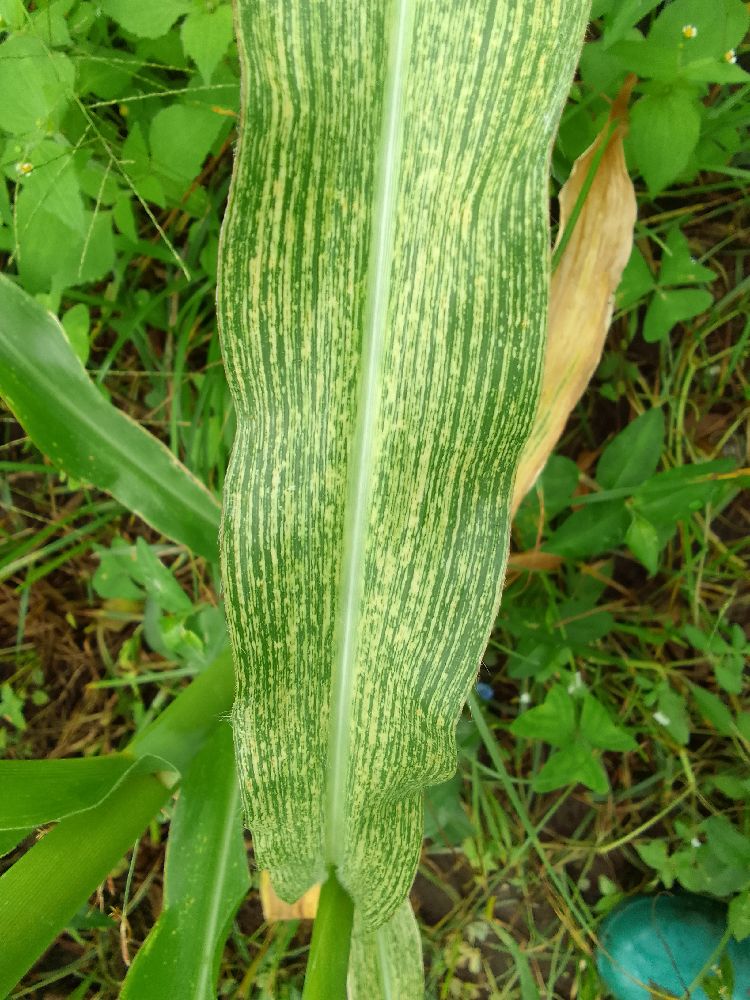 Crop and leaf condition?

maize, maize streak virus
